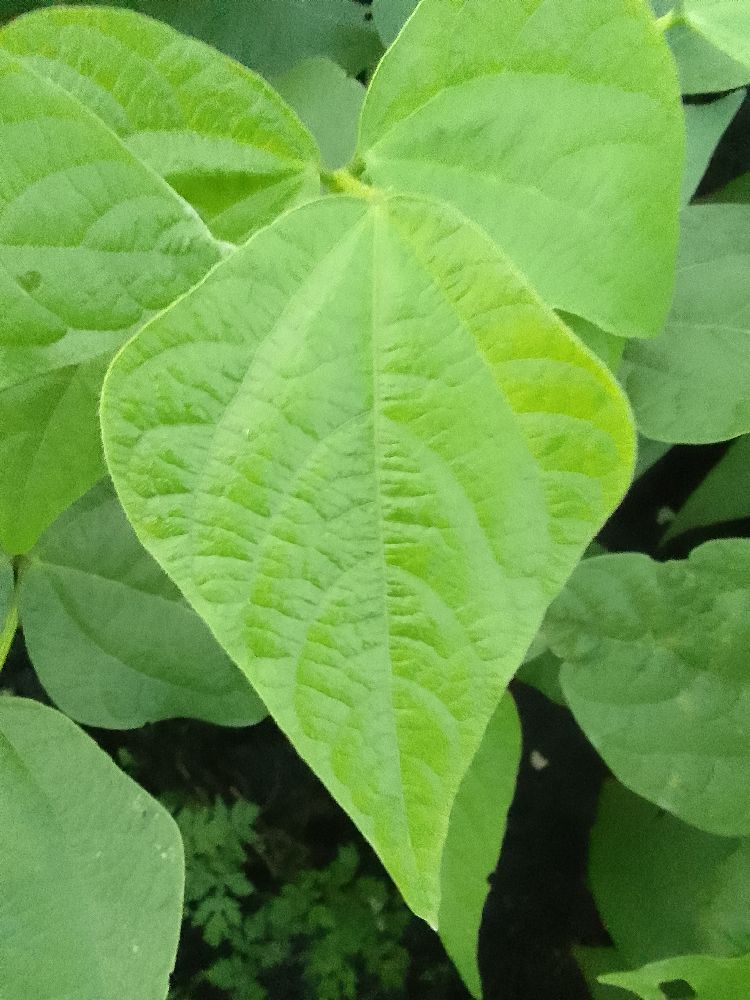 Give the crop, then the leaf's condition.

common bean, healthy
